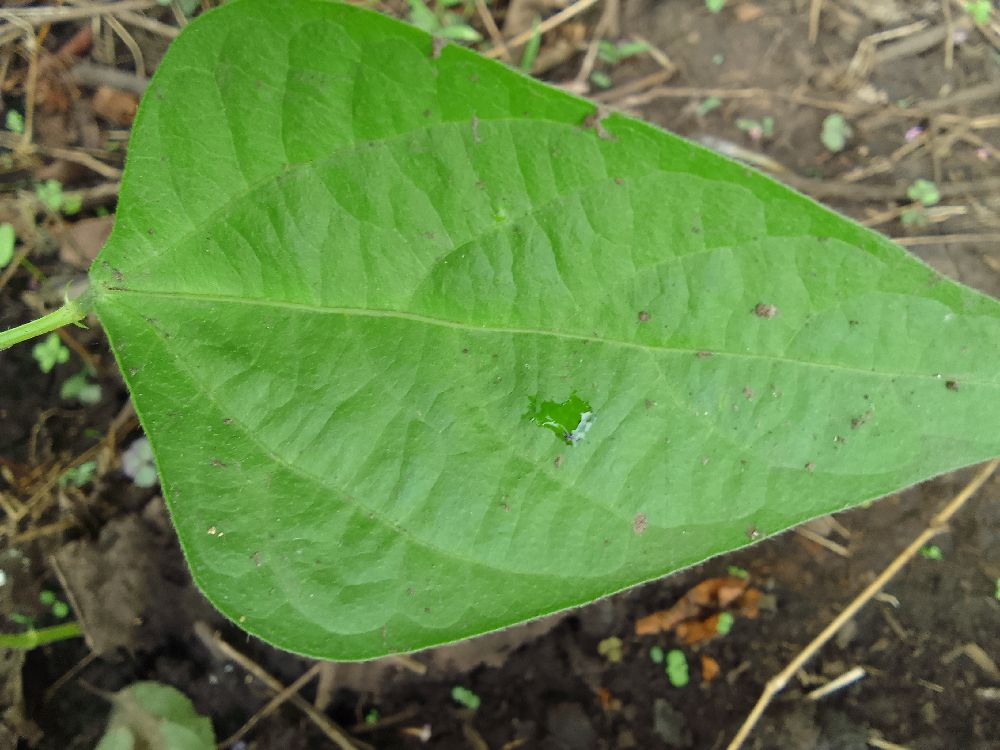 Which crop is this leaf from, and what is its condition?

common bean, healthy
